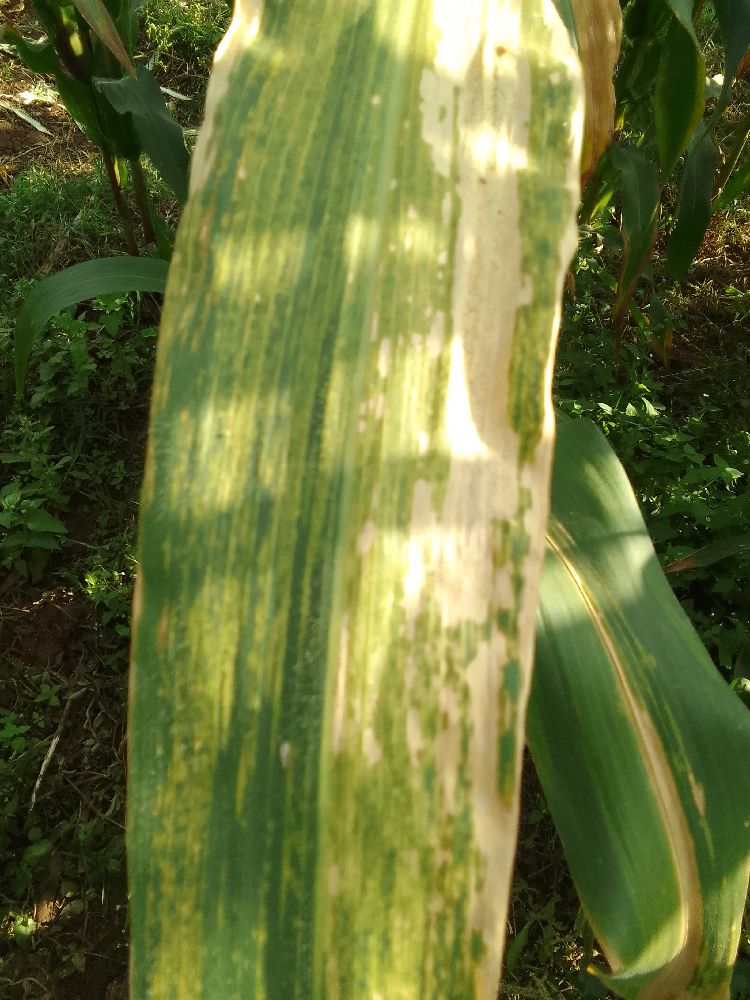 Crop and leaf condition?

maize, maize lethal necrosis
